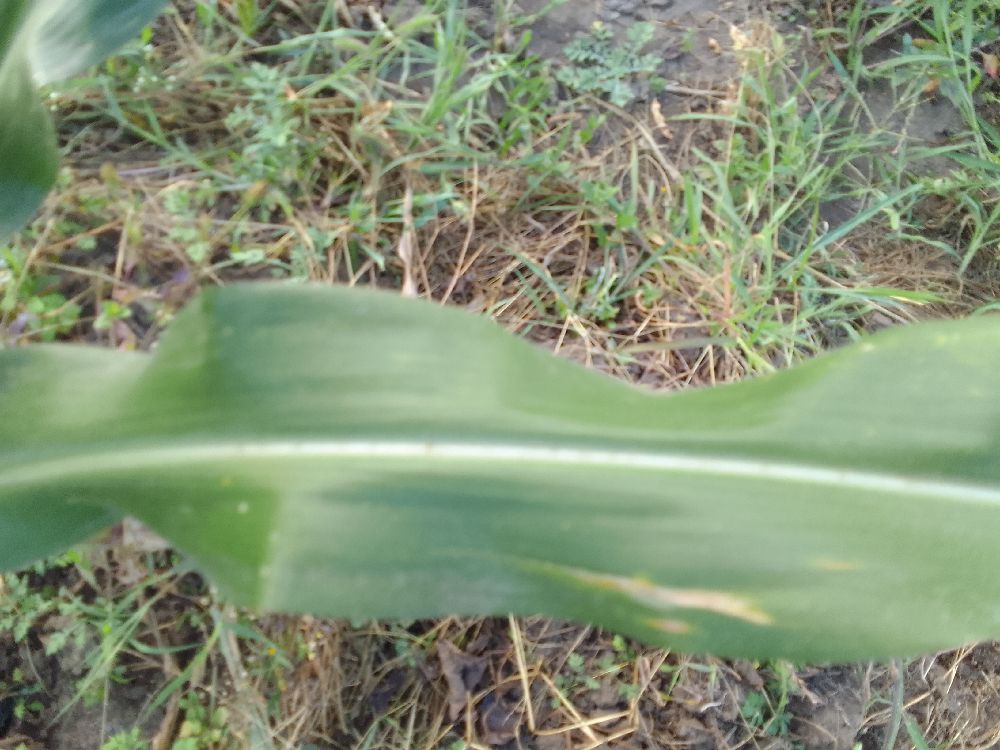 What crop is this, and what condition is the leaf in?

maize, healthy
